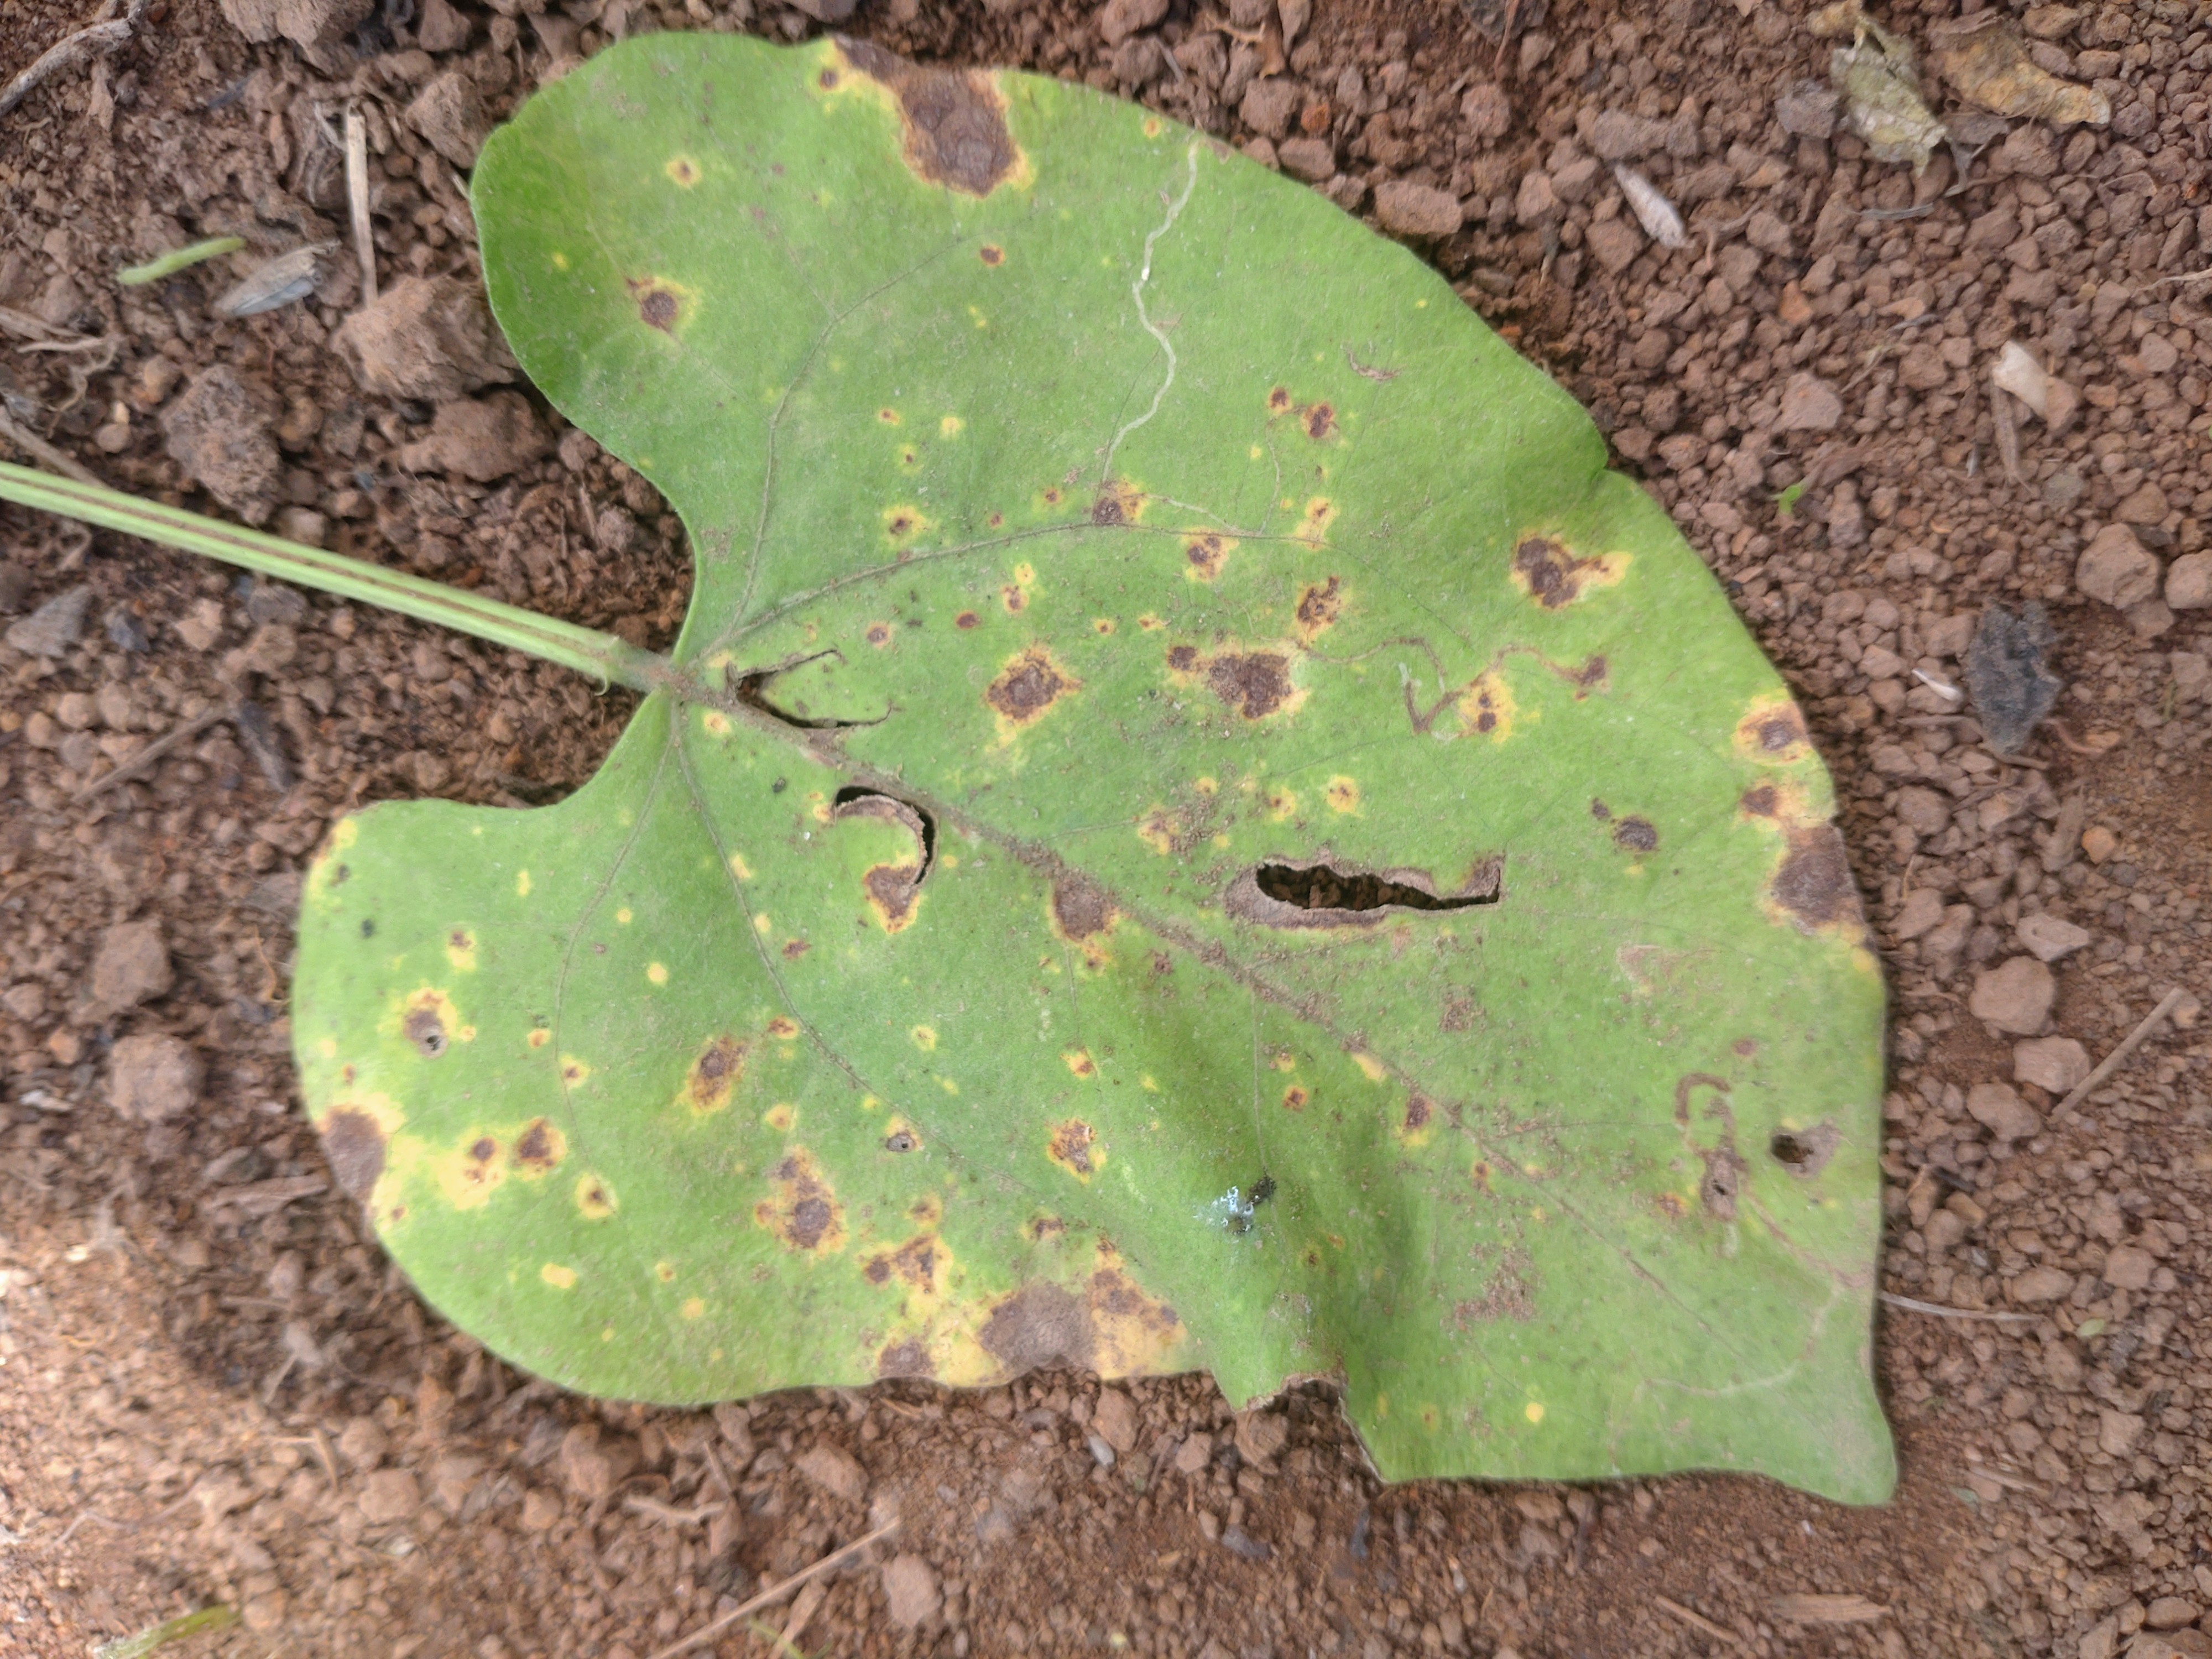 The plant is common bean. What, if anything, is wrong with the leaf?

rust
